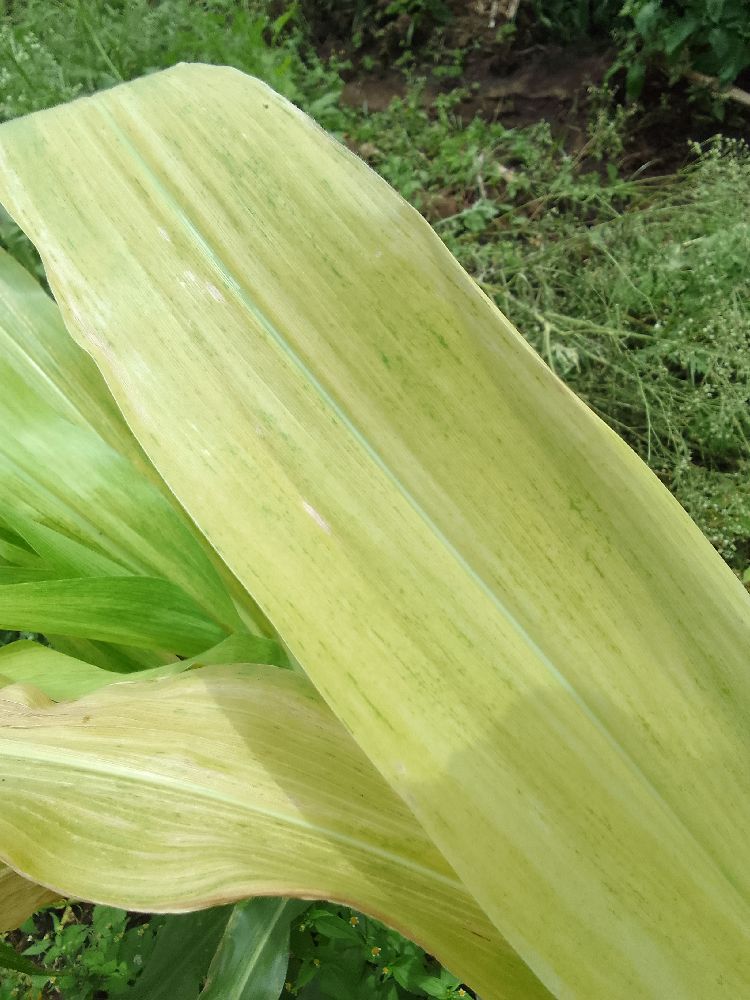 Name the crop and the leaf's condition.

maize, maize lethal necrosis
